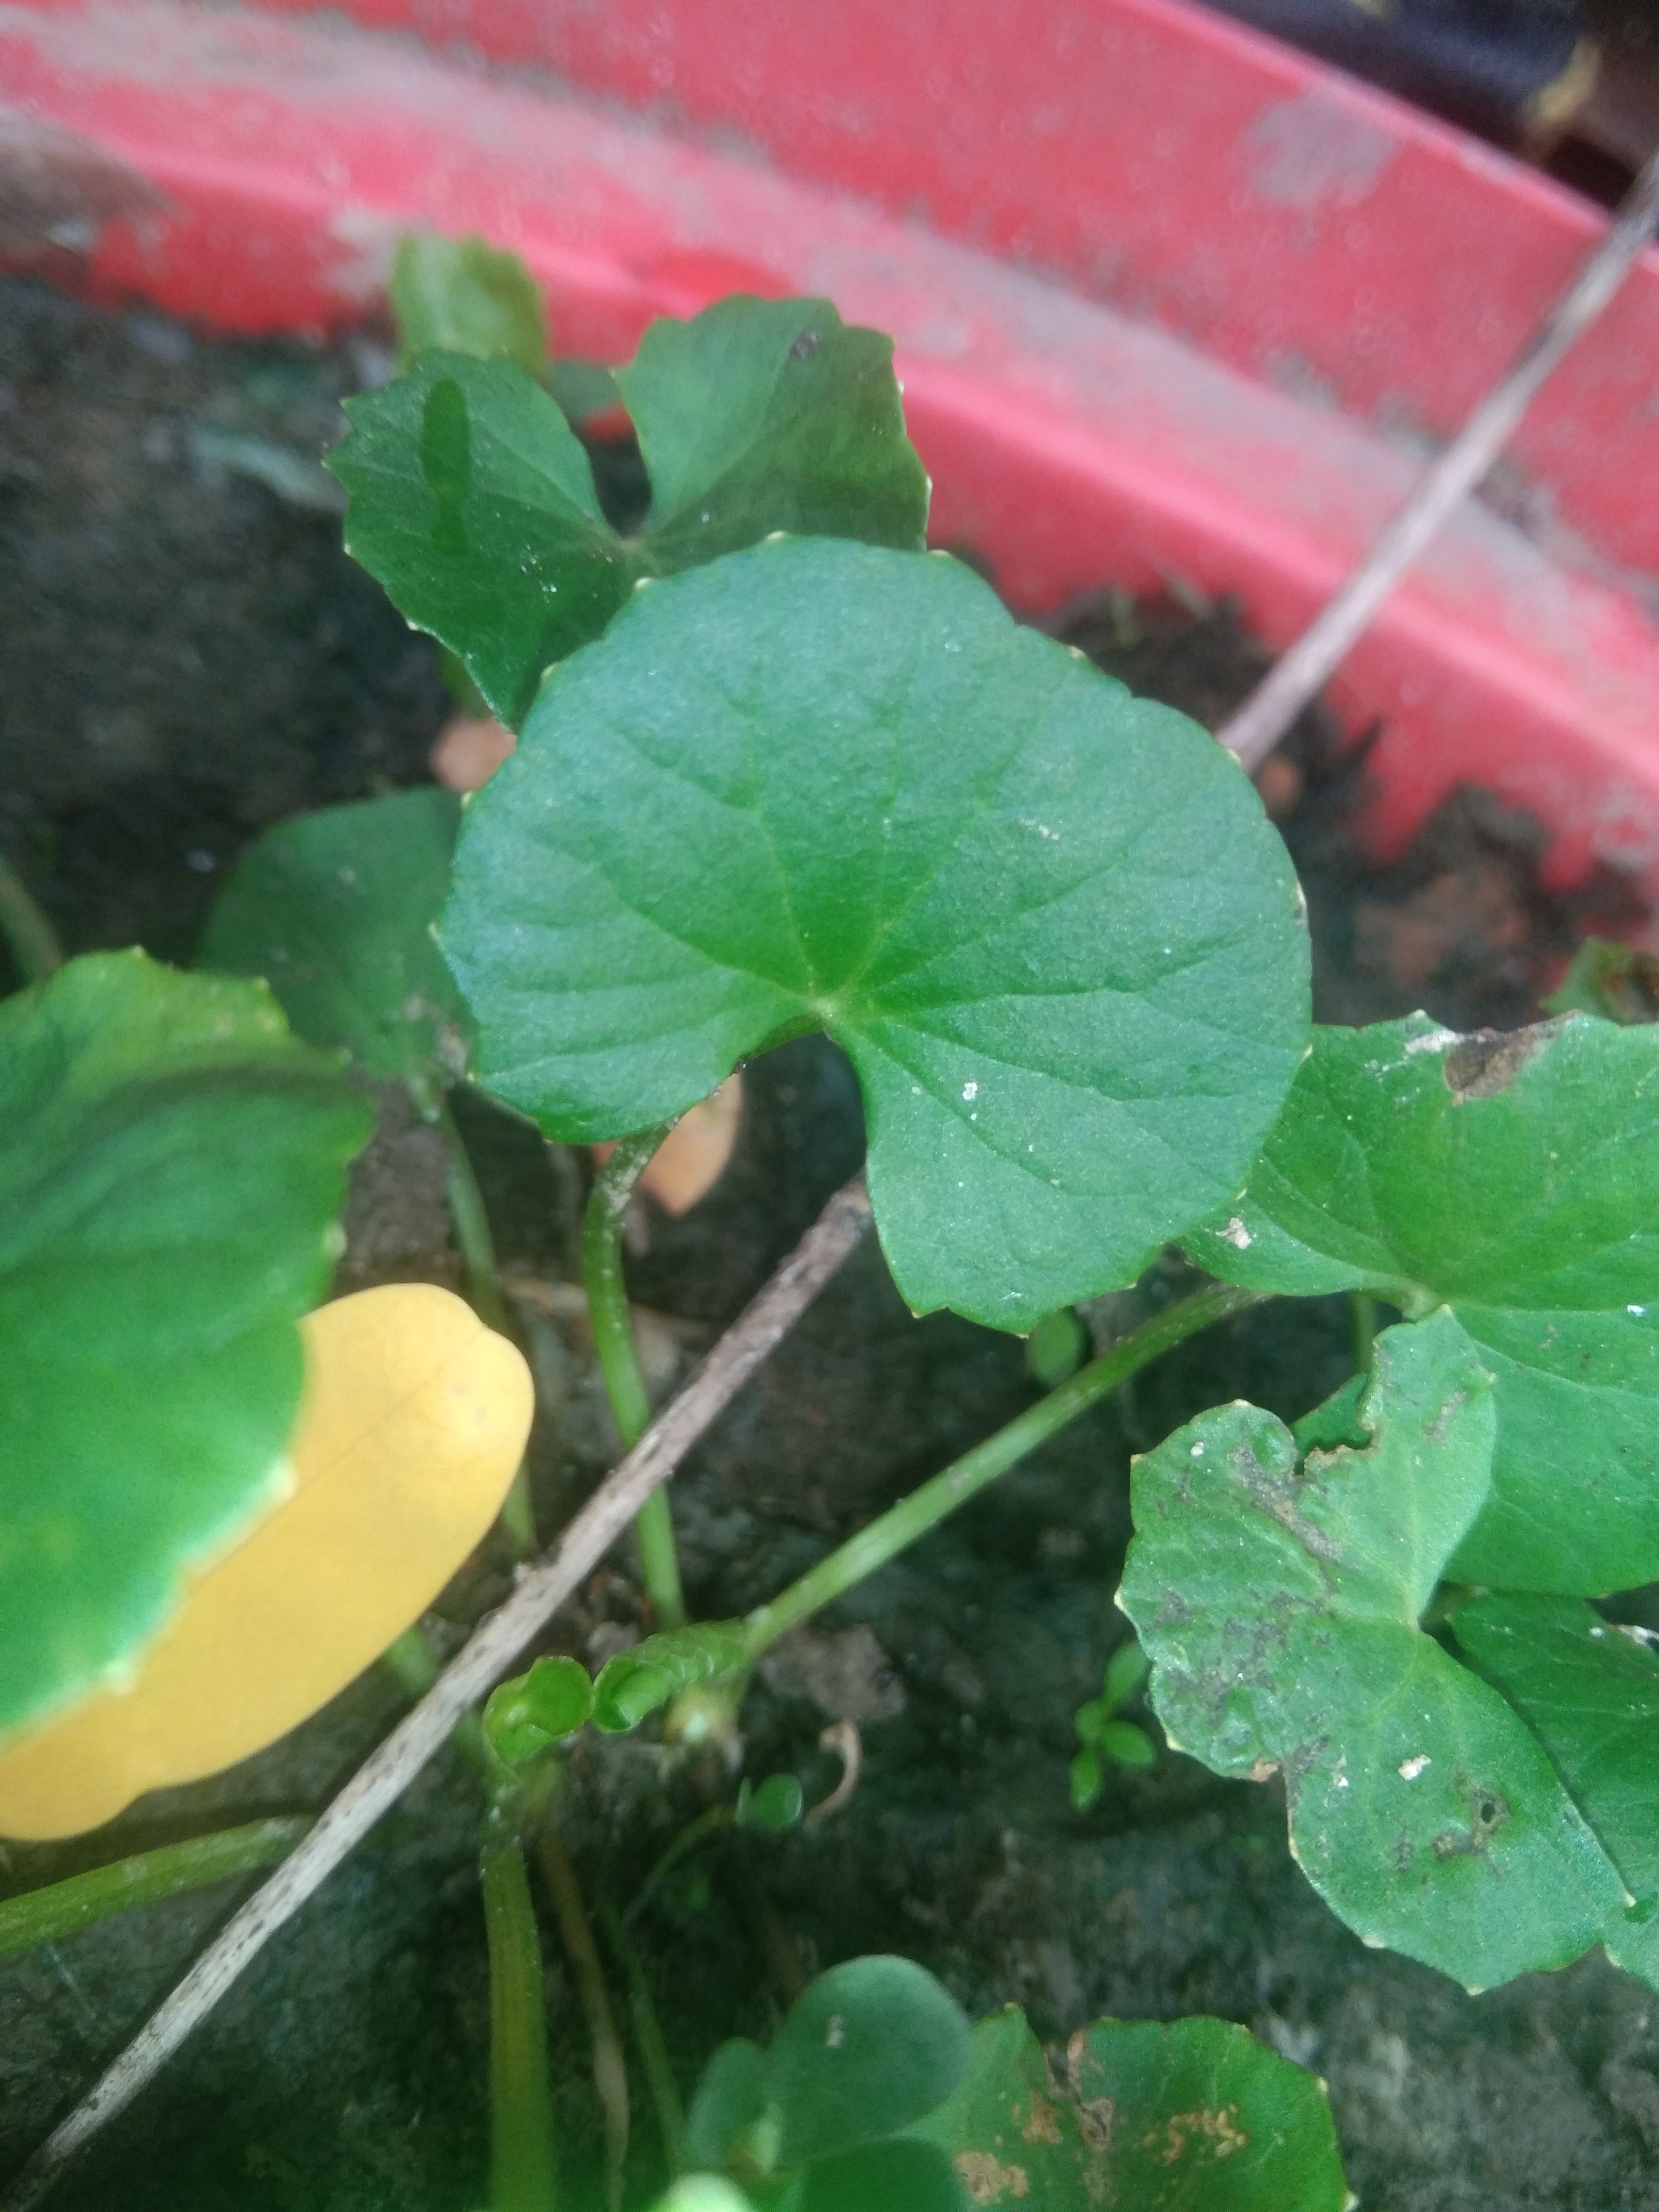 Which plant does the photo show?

thankuni
